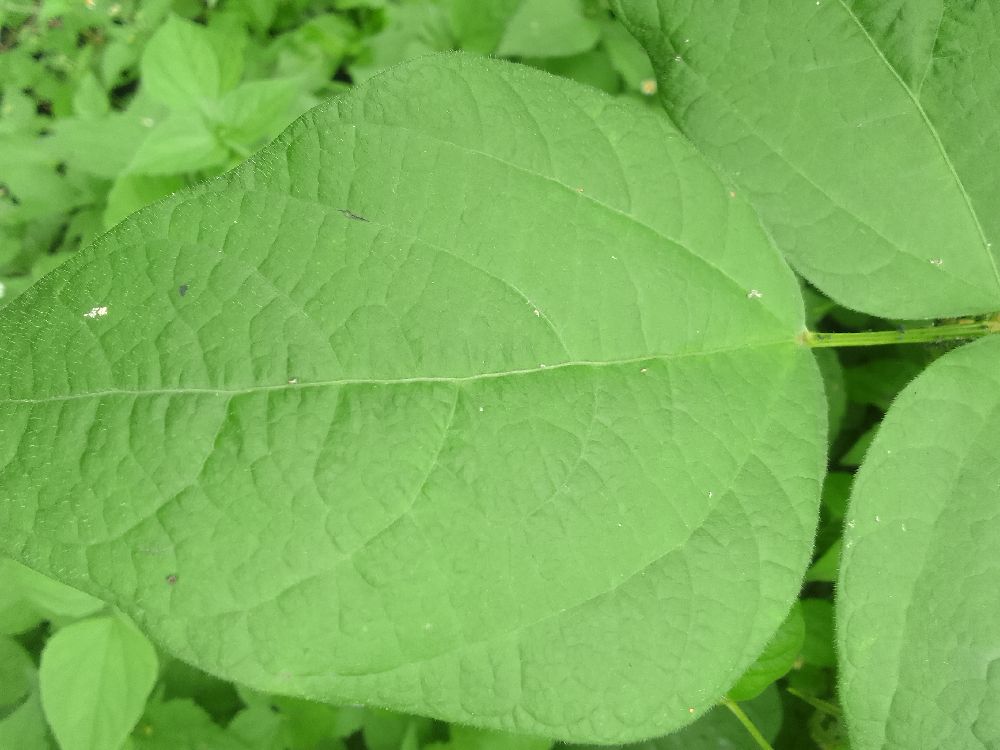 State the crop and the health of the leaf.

common bean, healthy
